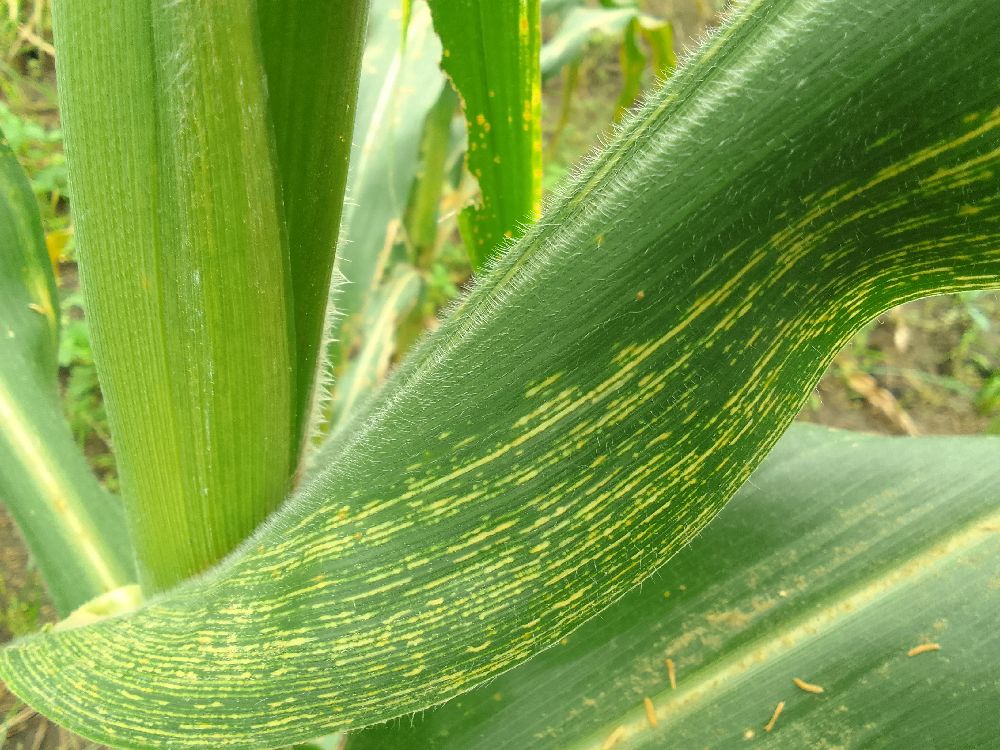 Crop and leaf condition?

maize, maize streak virus
